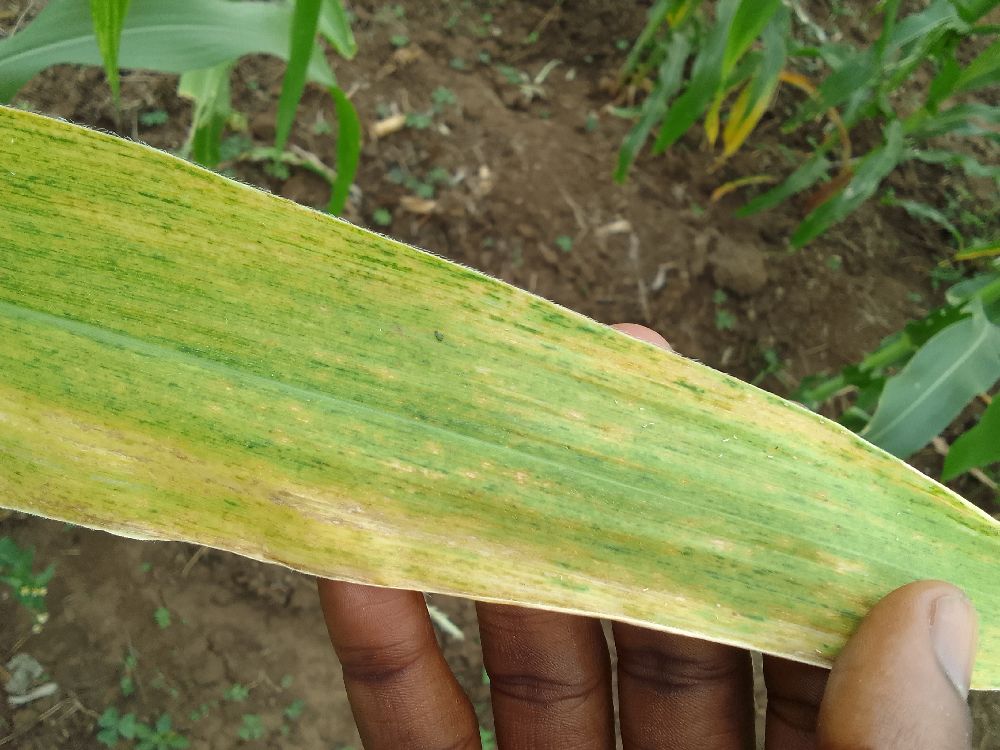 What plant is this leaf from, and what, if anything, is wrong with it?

maize, maize lethal necrosis
